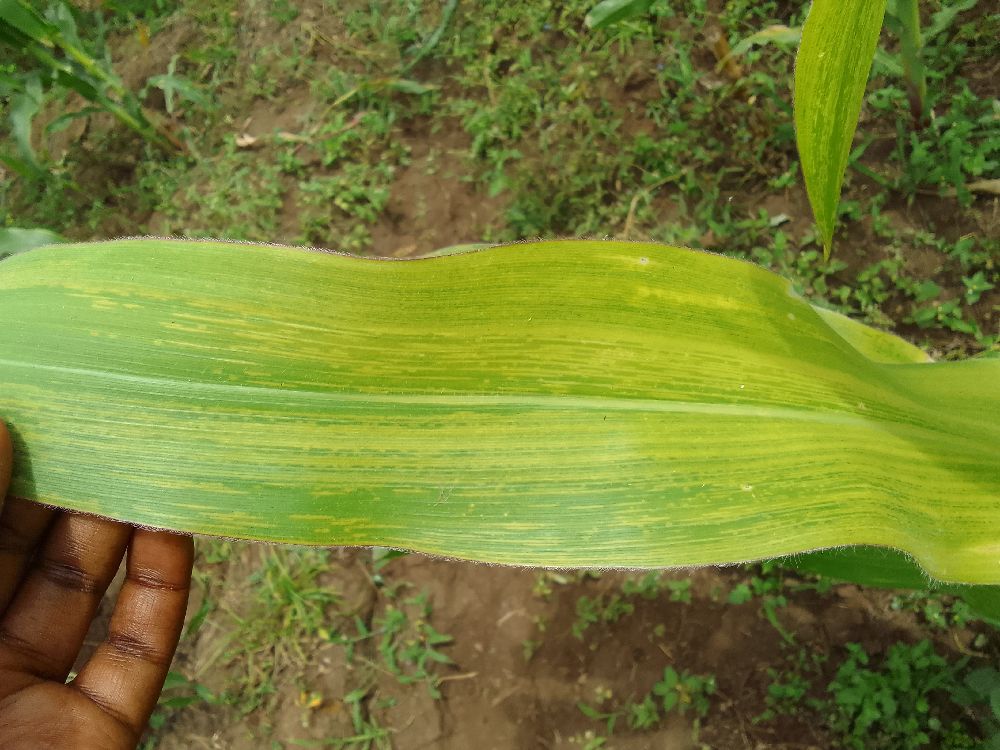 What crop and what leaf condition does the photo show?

maize, maize lethal necrosis
